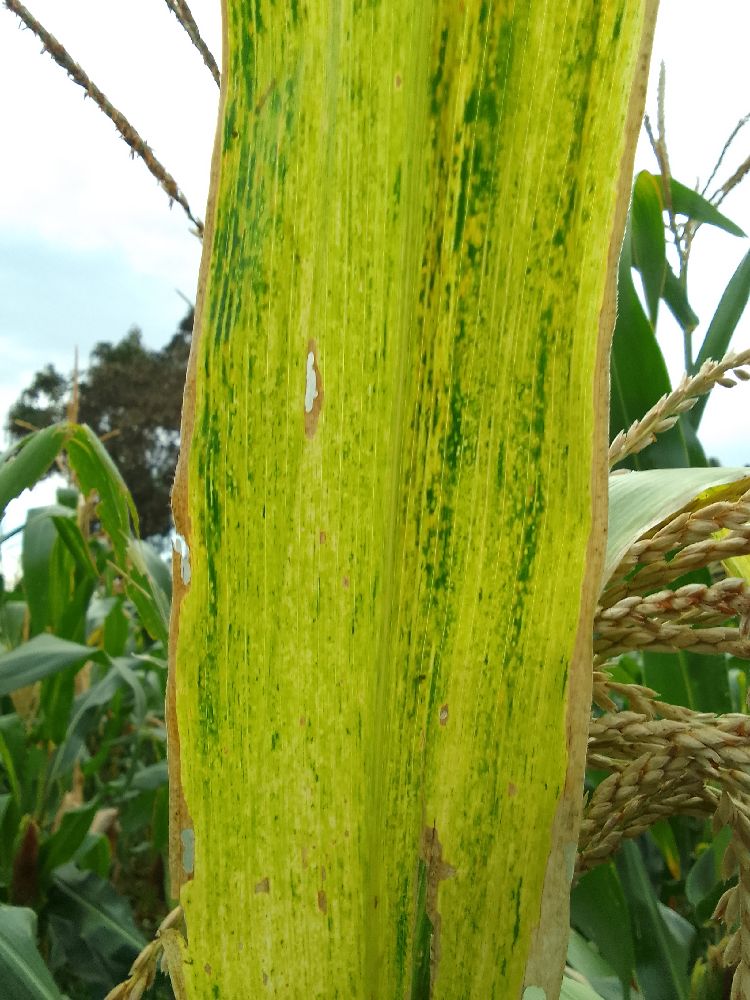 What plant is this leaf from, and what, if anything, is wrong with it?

maize, maize lethal necrosis
